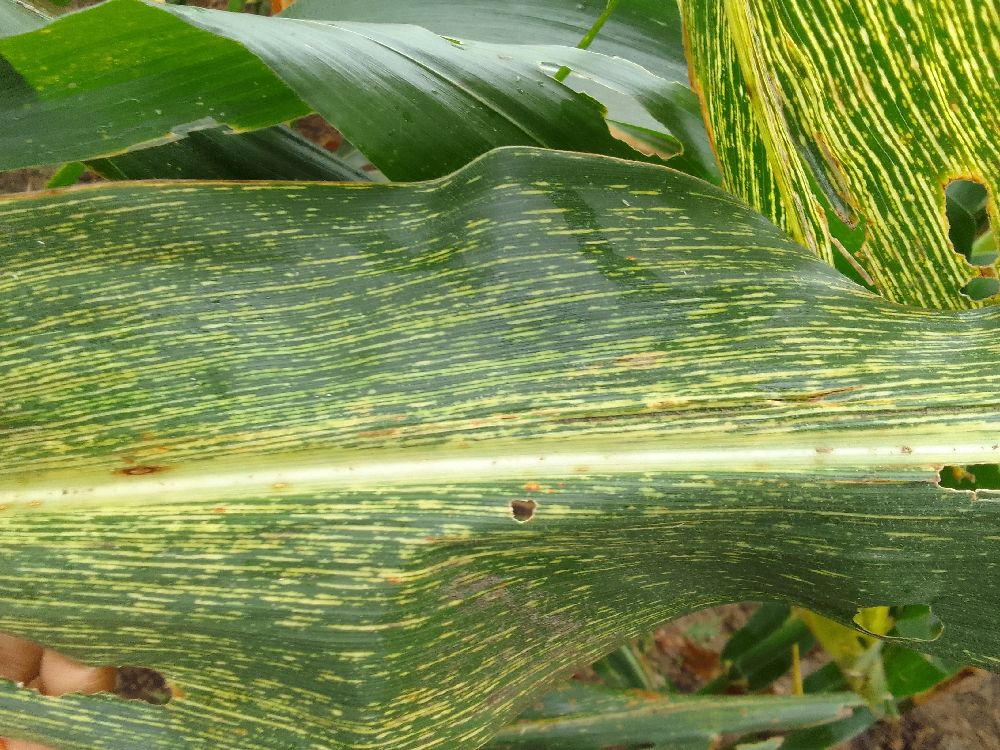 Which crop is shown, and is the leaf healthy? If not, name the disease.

maize, maize streak virus
